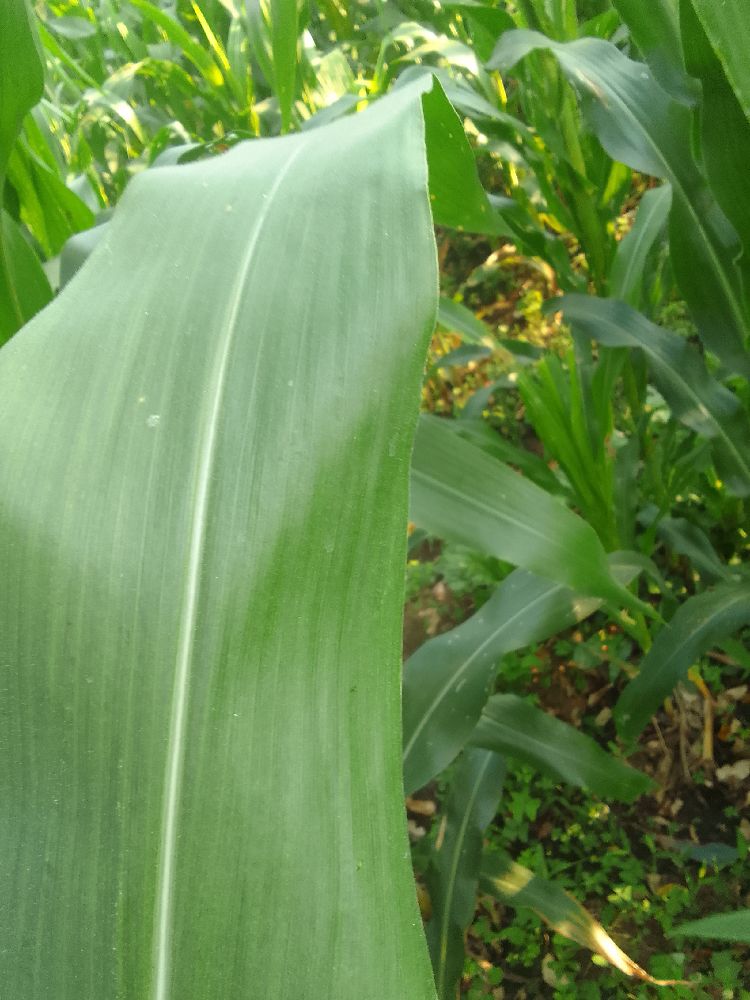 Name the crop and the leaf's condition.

maize, healthy
